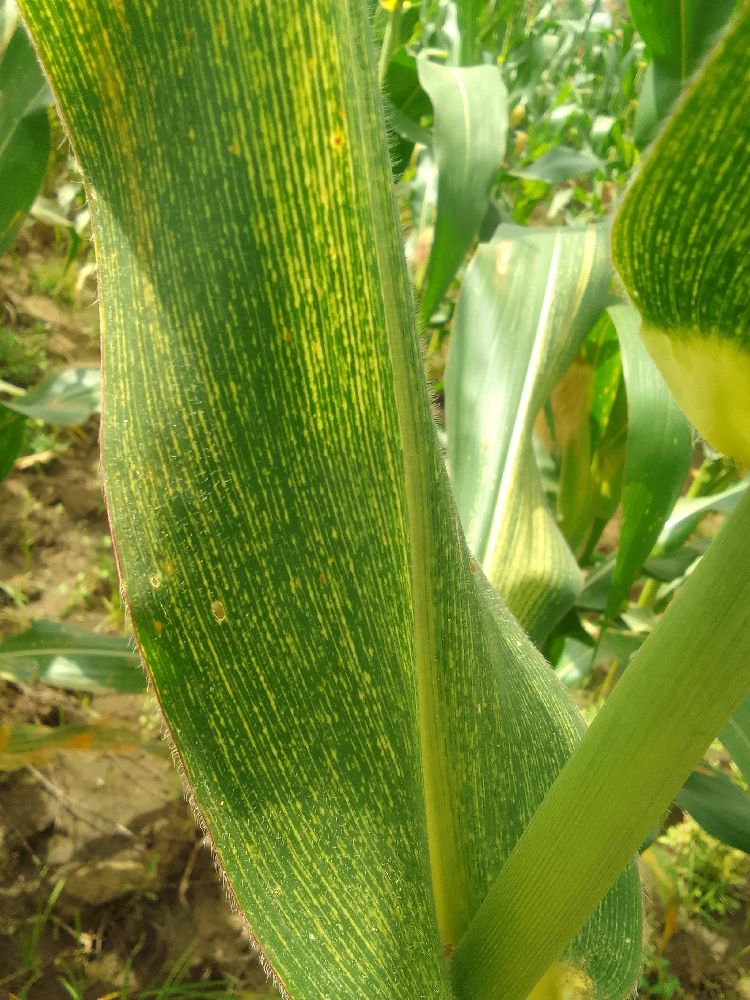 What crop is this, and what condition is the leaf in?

maize, maize streak virus
